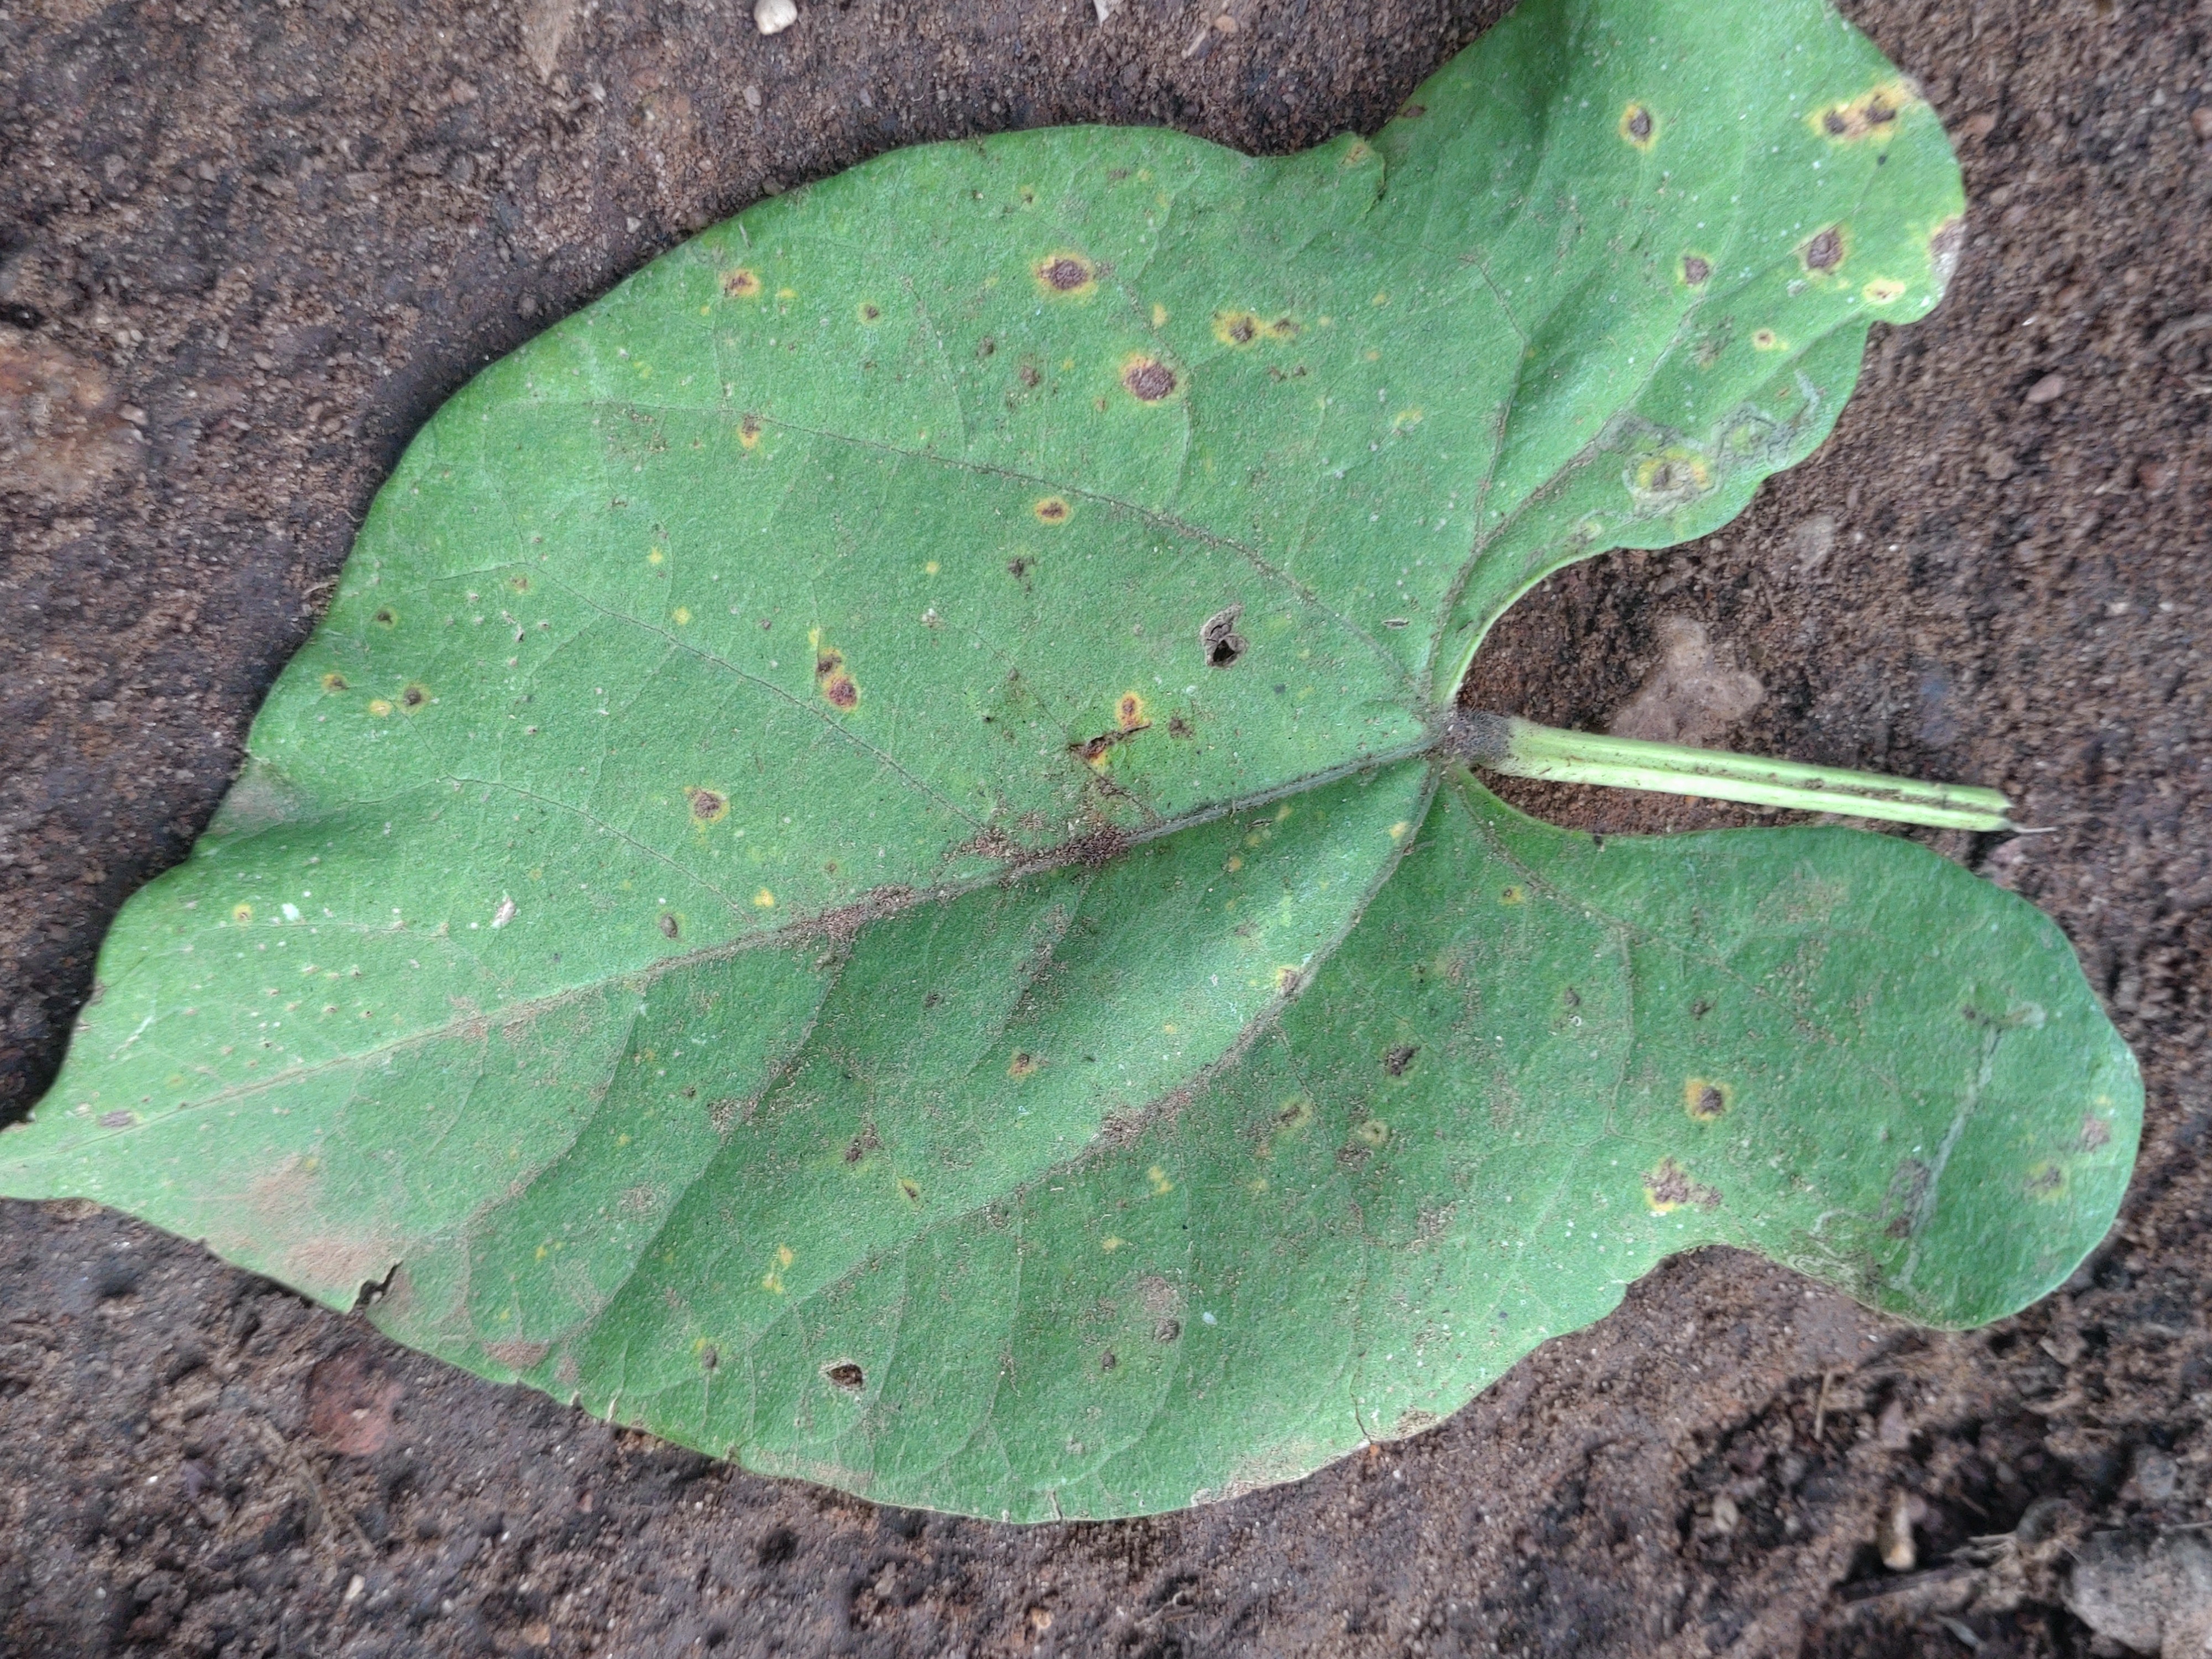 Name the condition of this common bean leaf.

anthracnose
